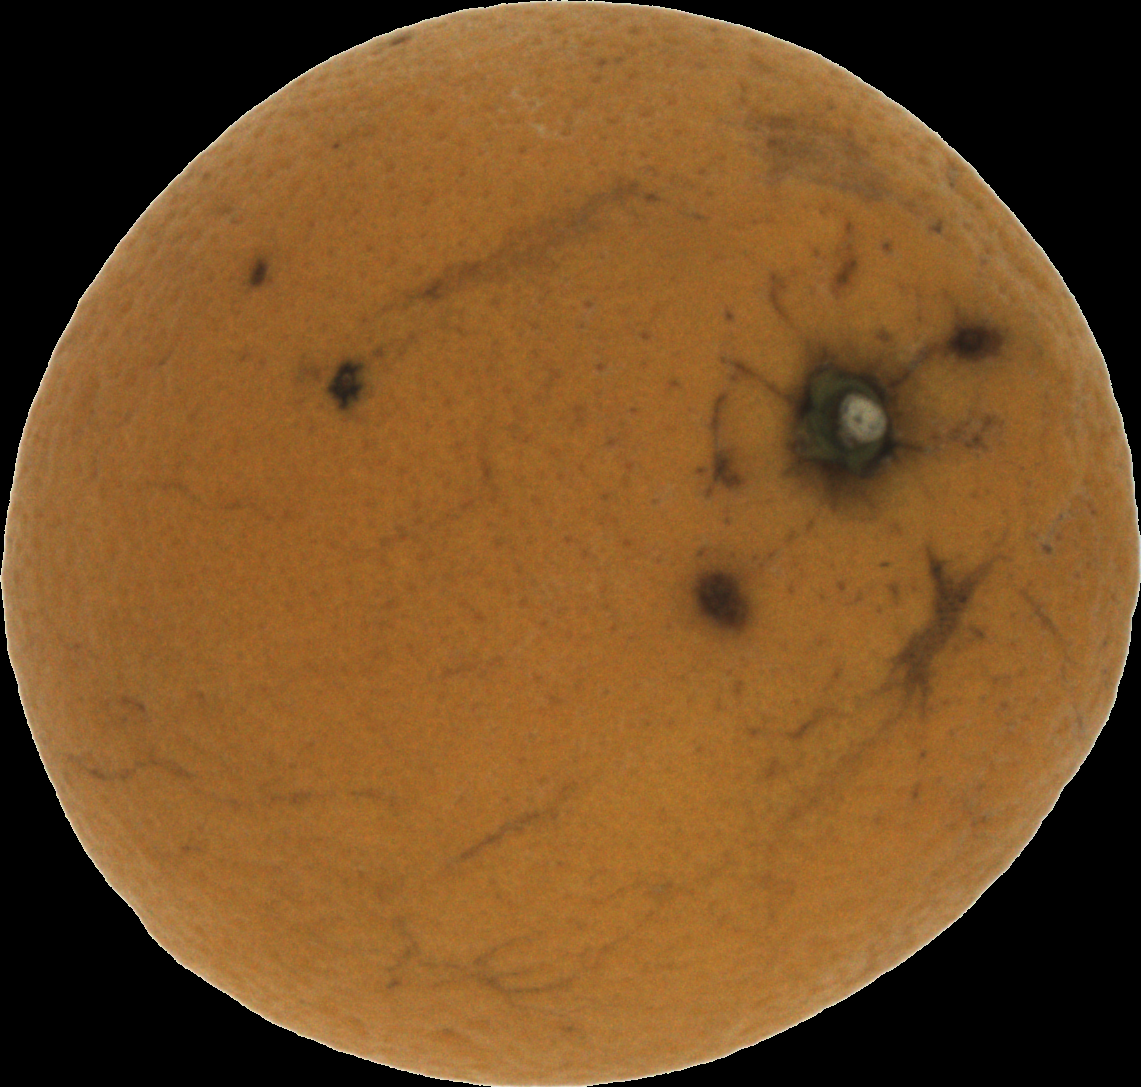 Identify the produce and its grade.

orange, bad
